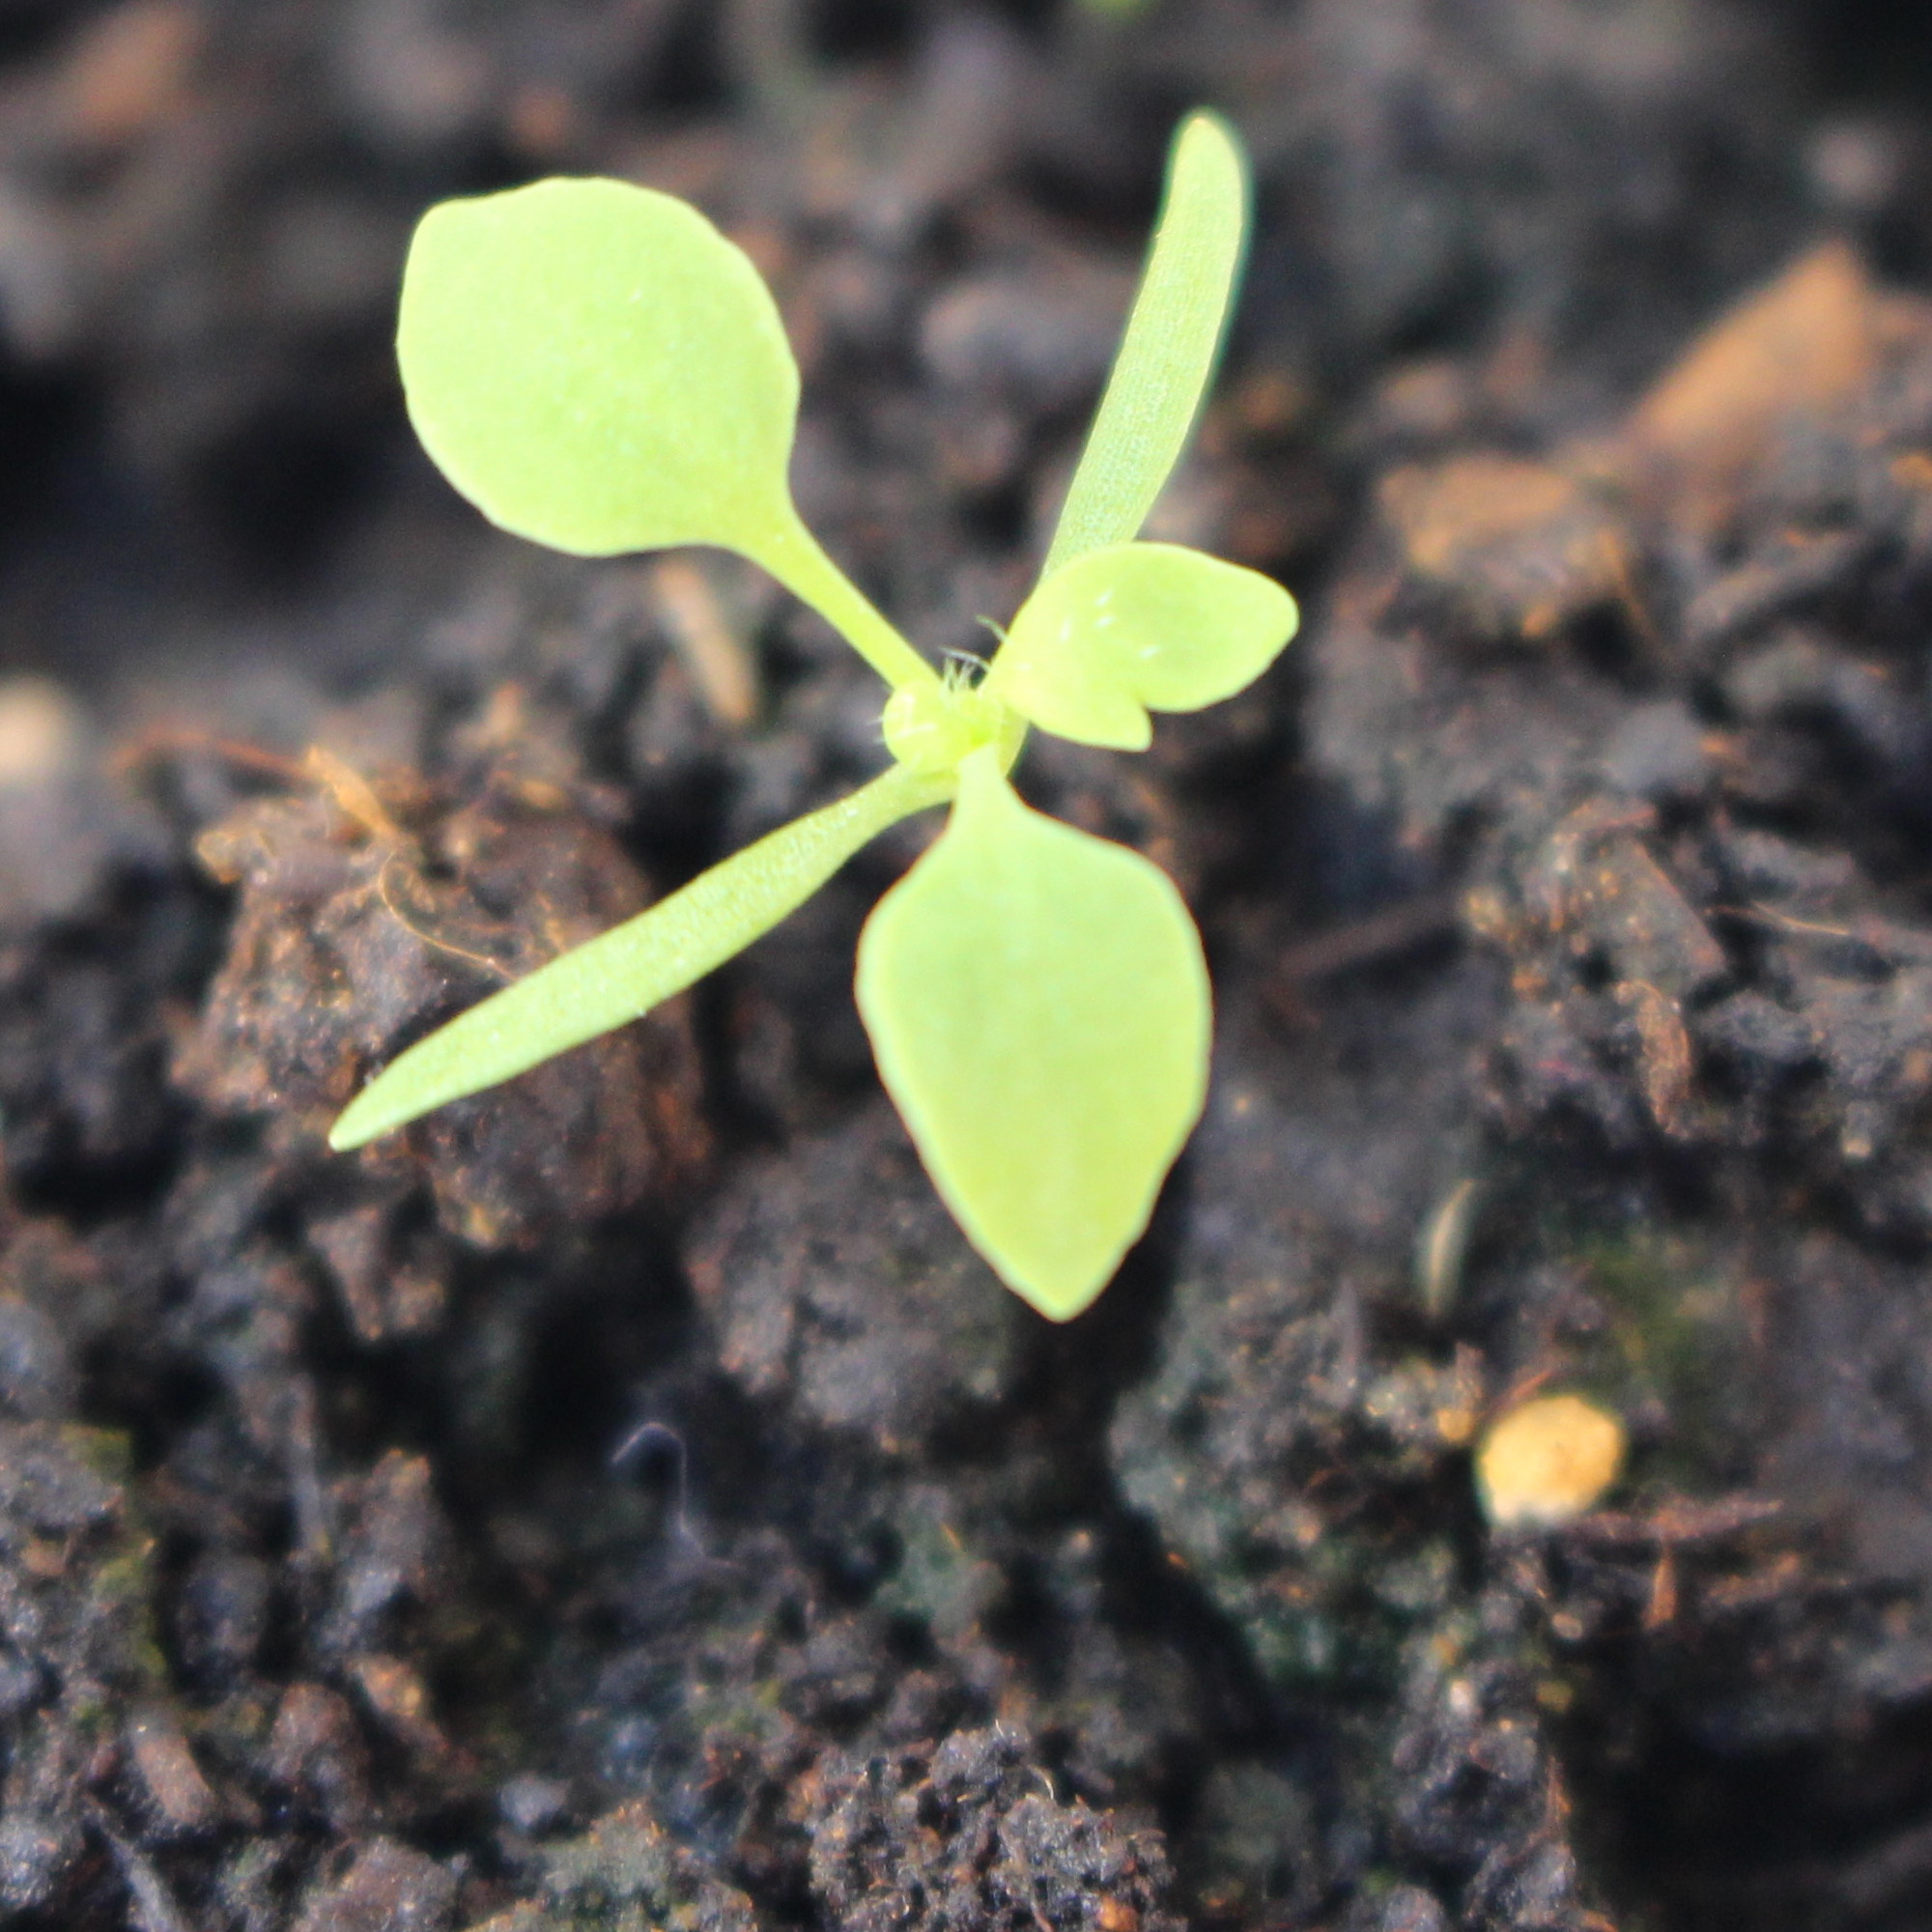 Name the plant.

Papaver rhoeas
